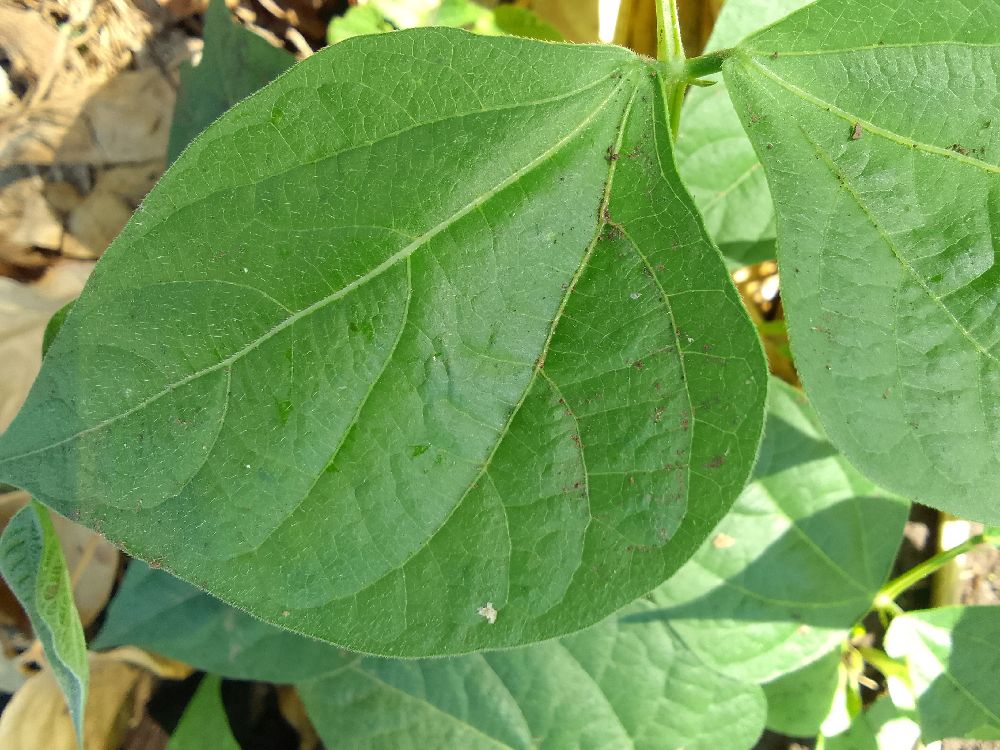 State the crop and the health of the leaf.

common bean, healthy
